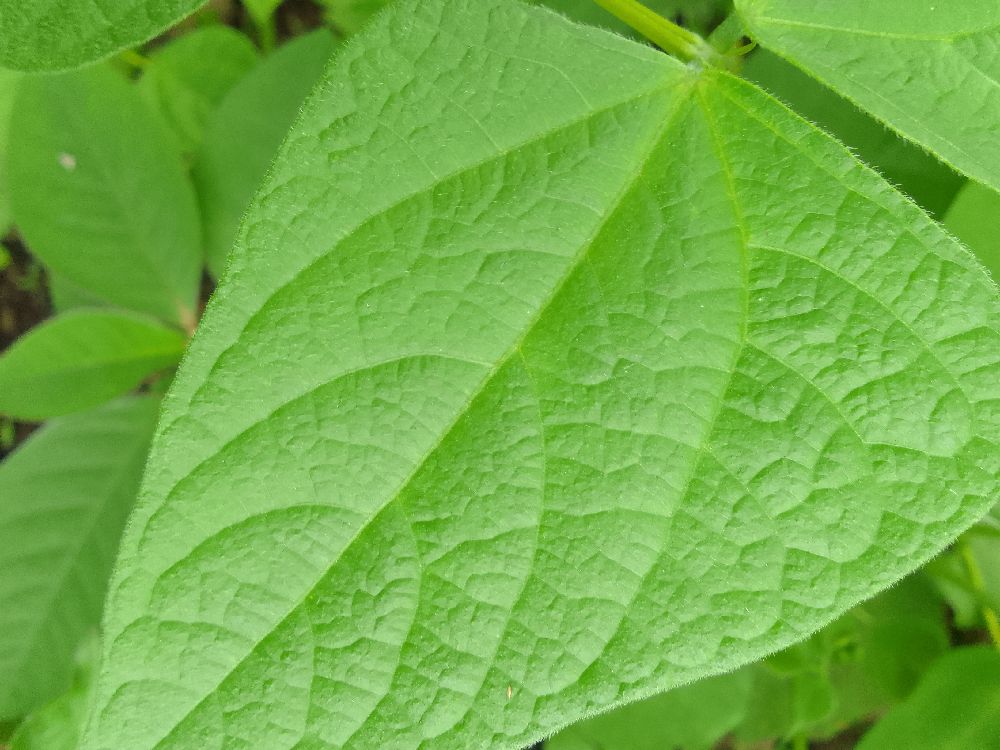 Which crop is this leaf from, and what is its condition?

common bean, healthy
